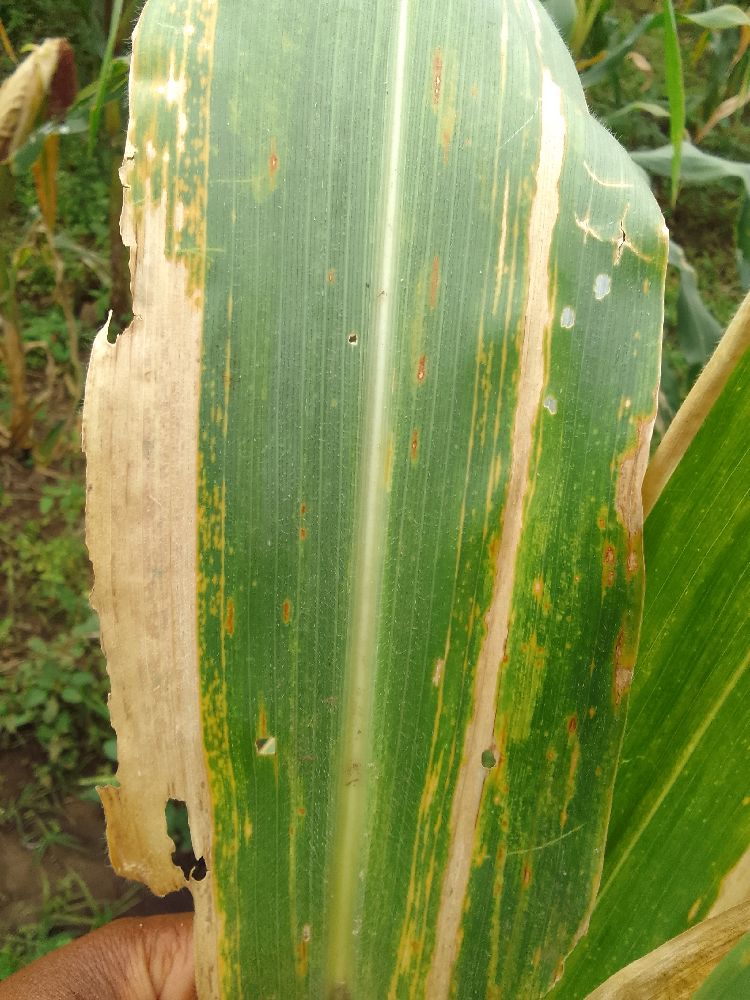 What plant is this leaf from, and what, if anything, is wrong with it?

maize, maize lethal necrosis
